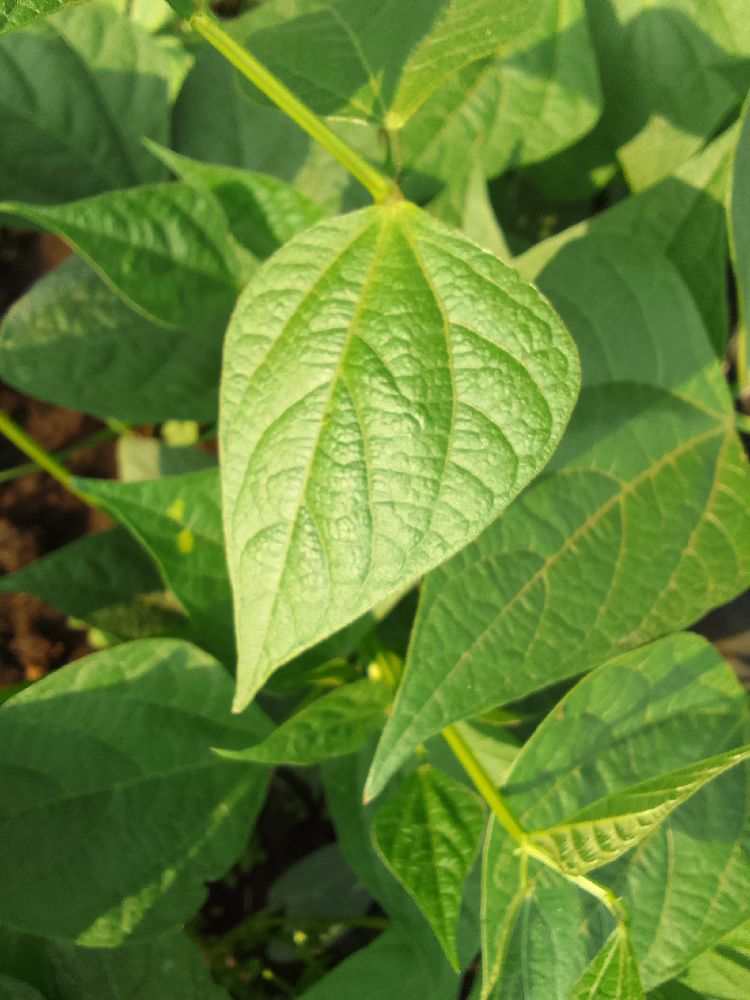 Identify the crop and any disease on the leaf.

common bean, healthy
